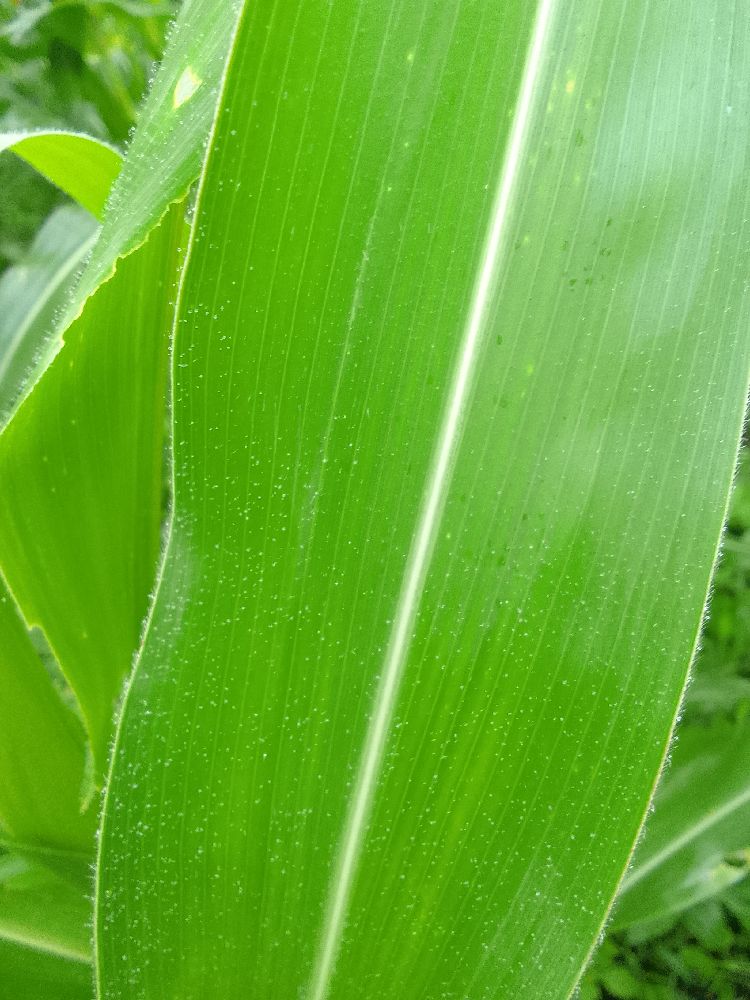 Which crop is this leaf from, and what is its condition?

maize, healthy
